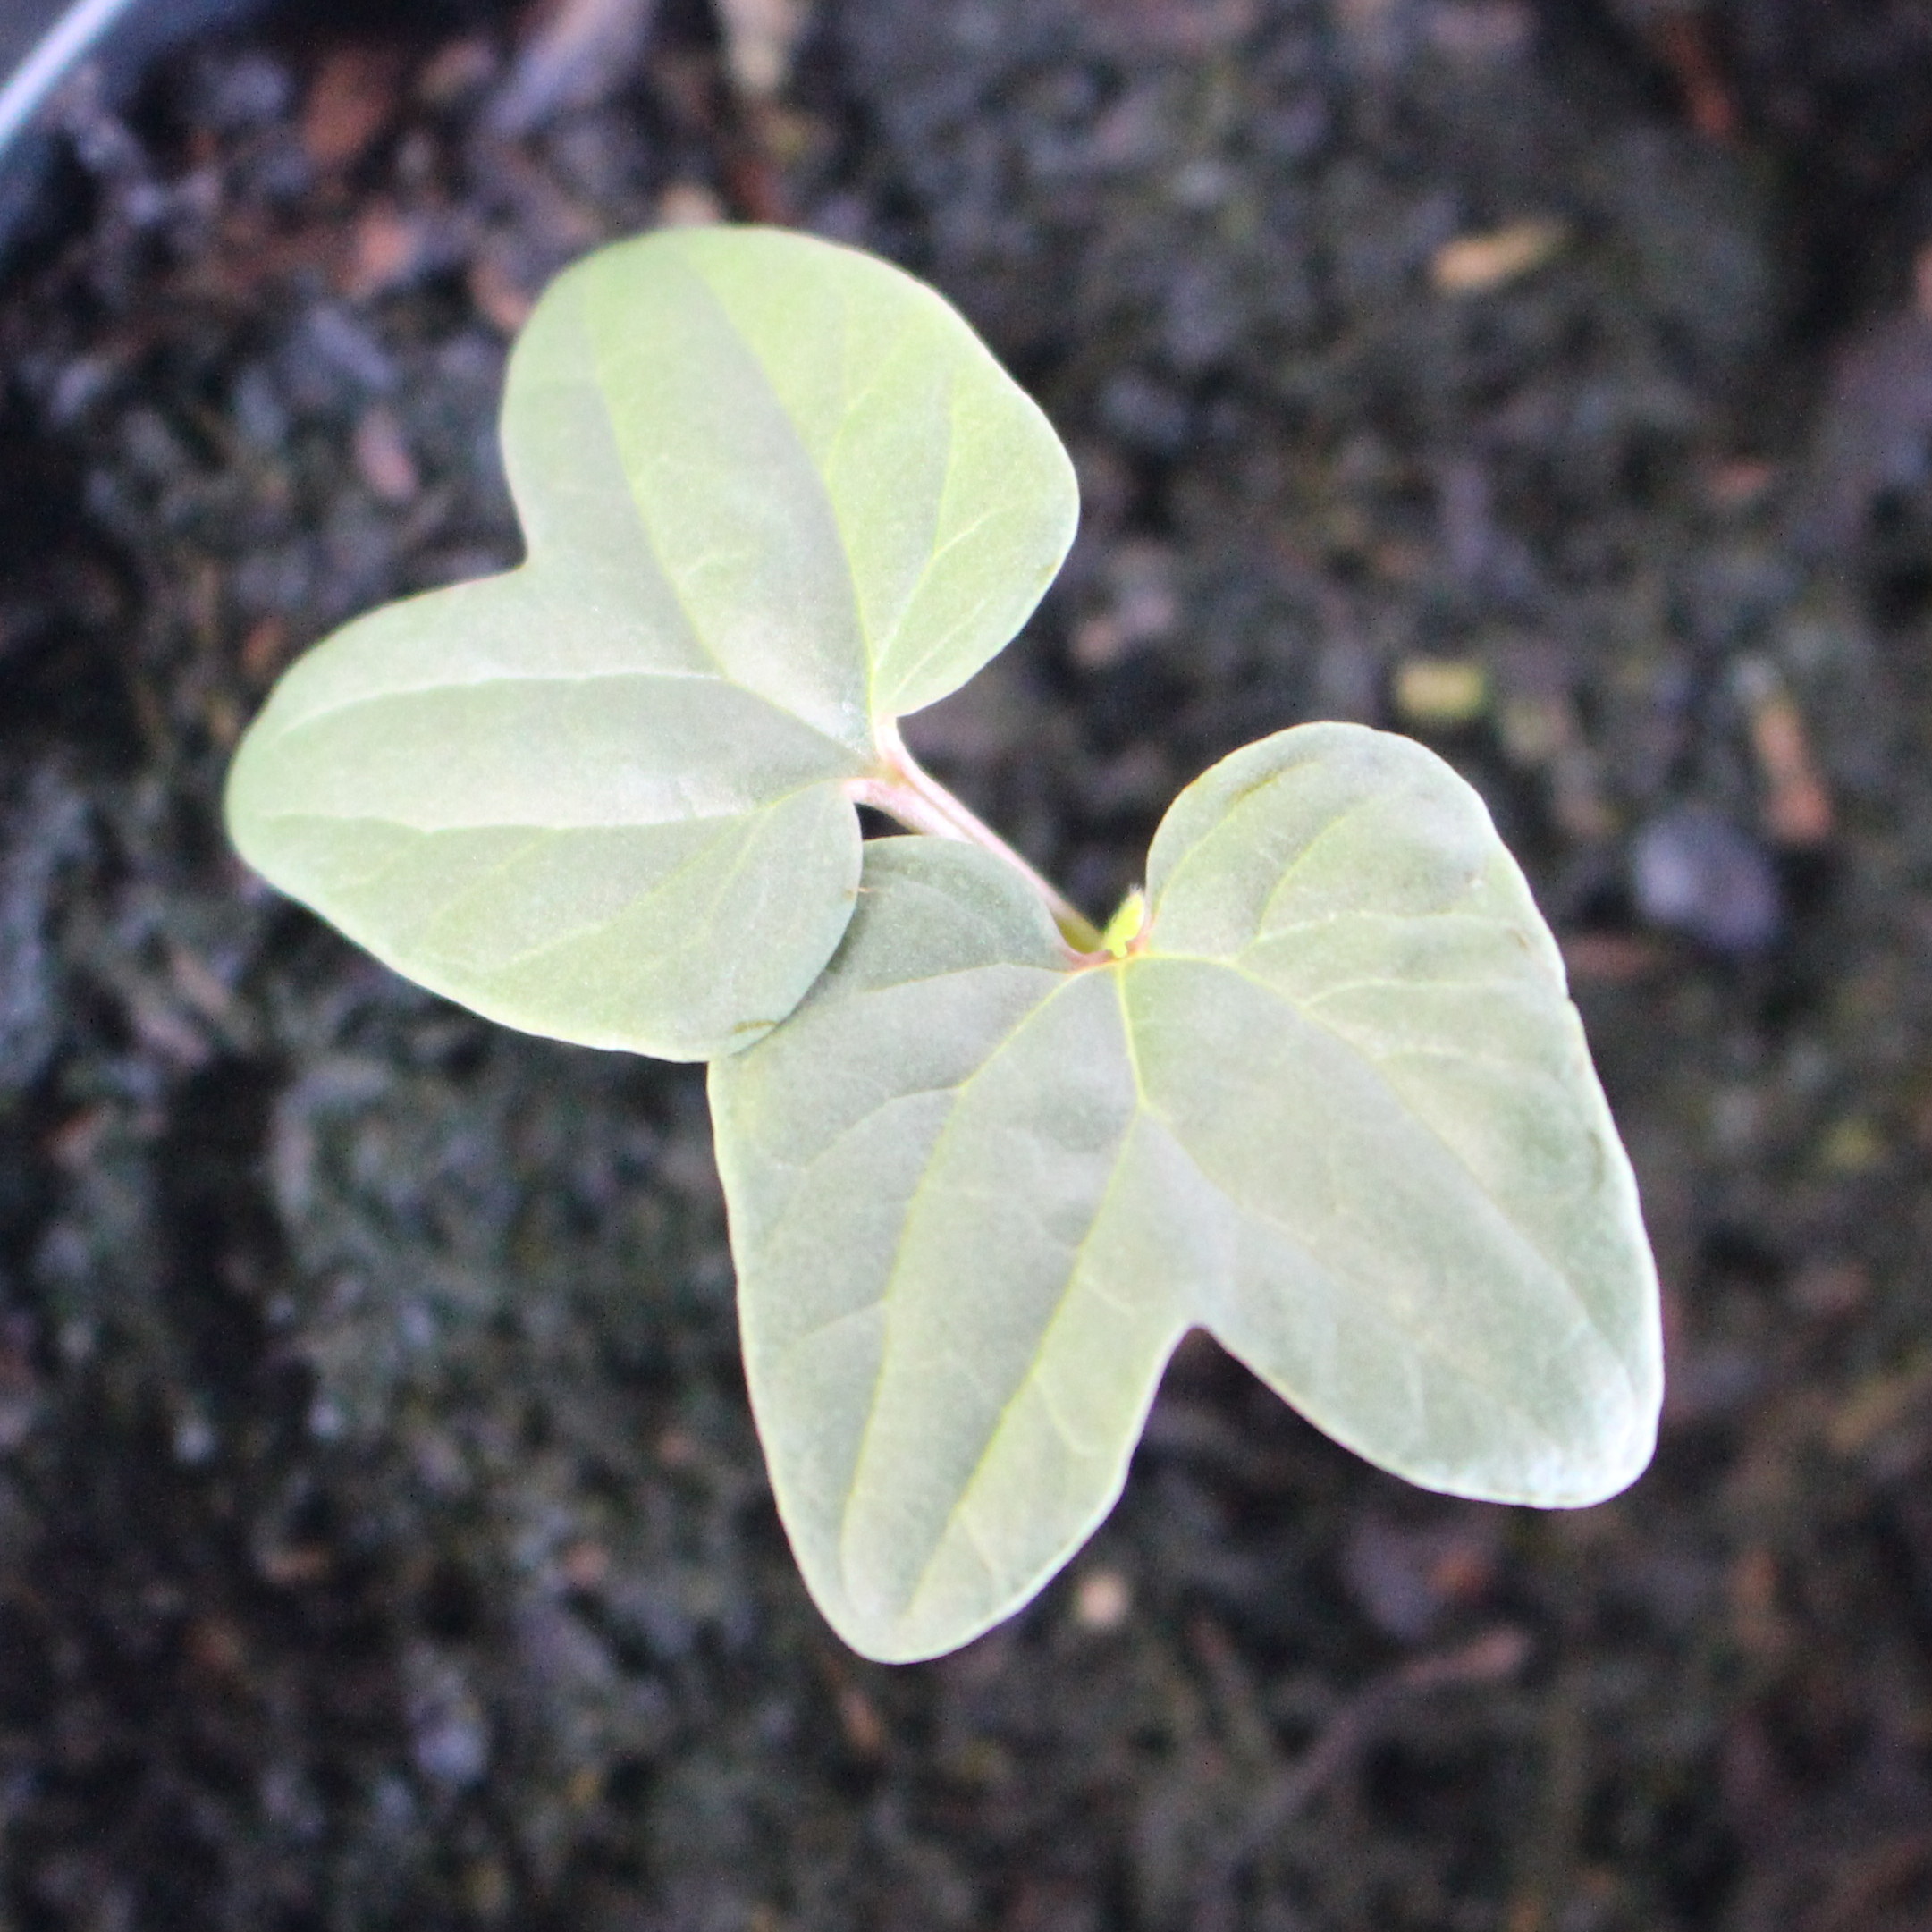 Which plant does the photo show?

Convolvulus arvensis
